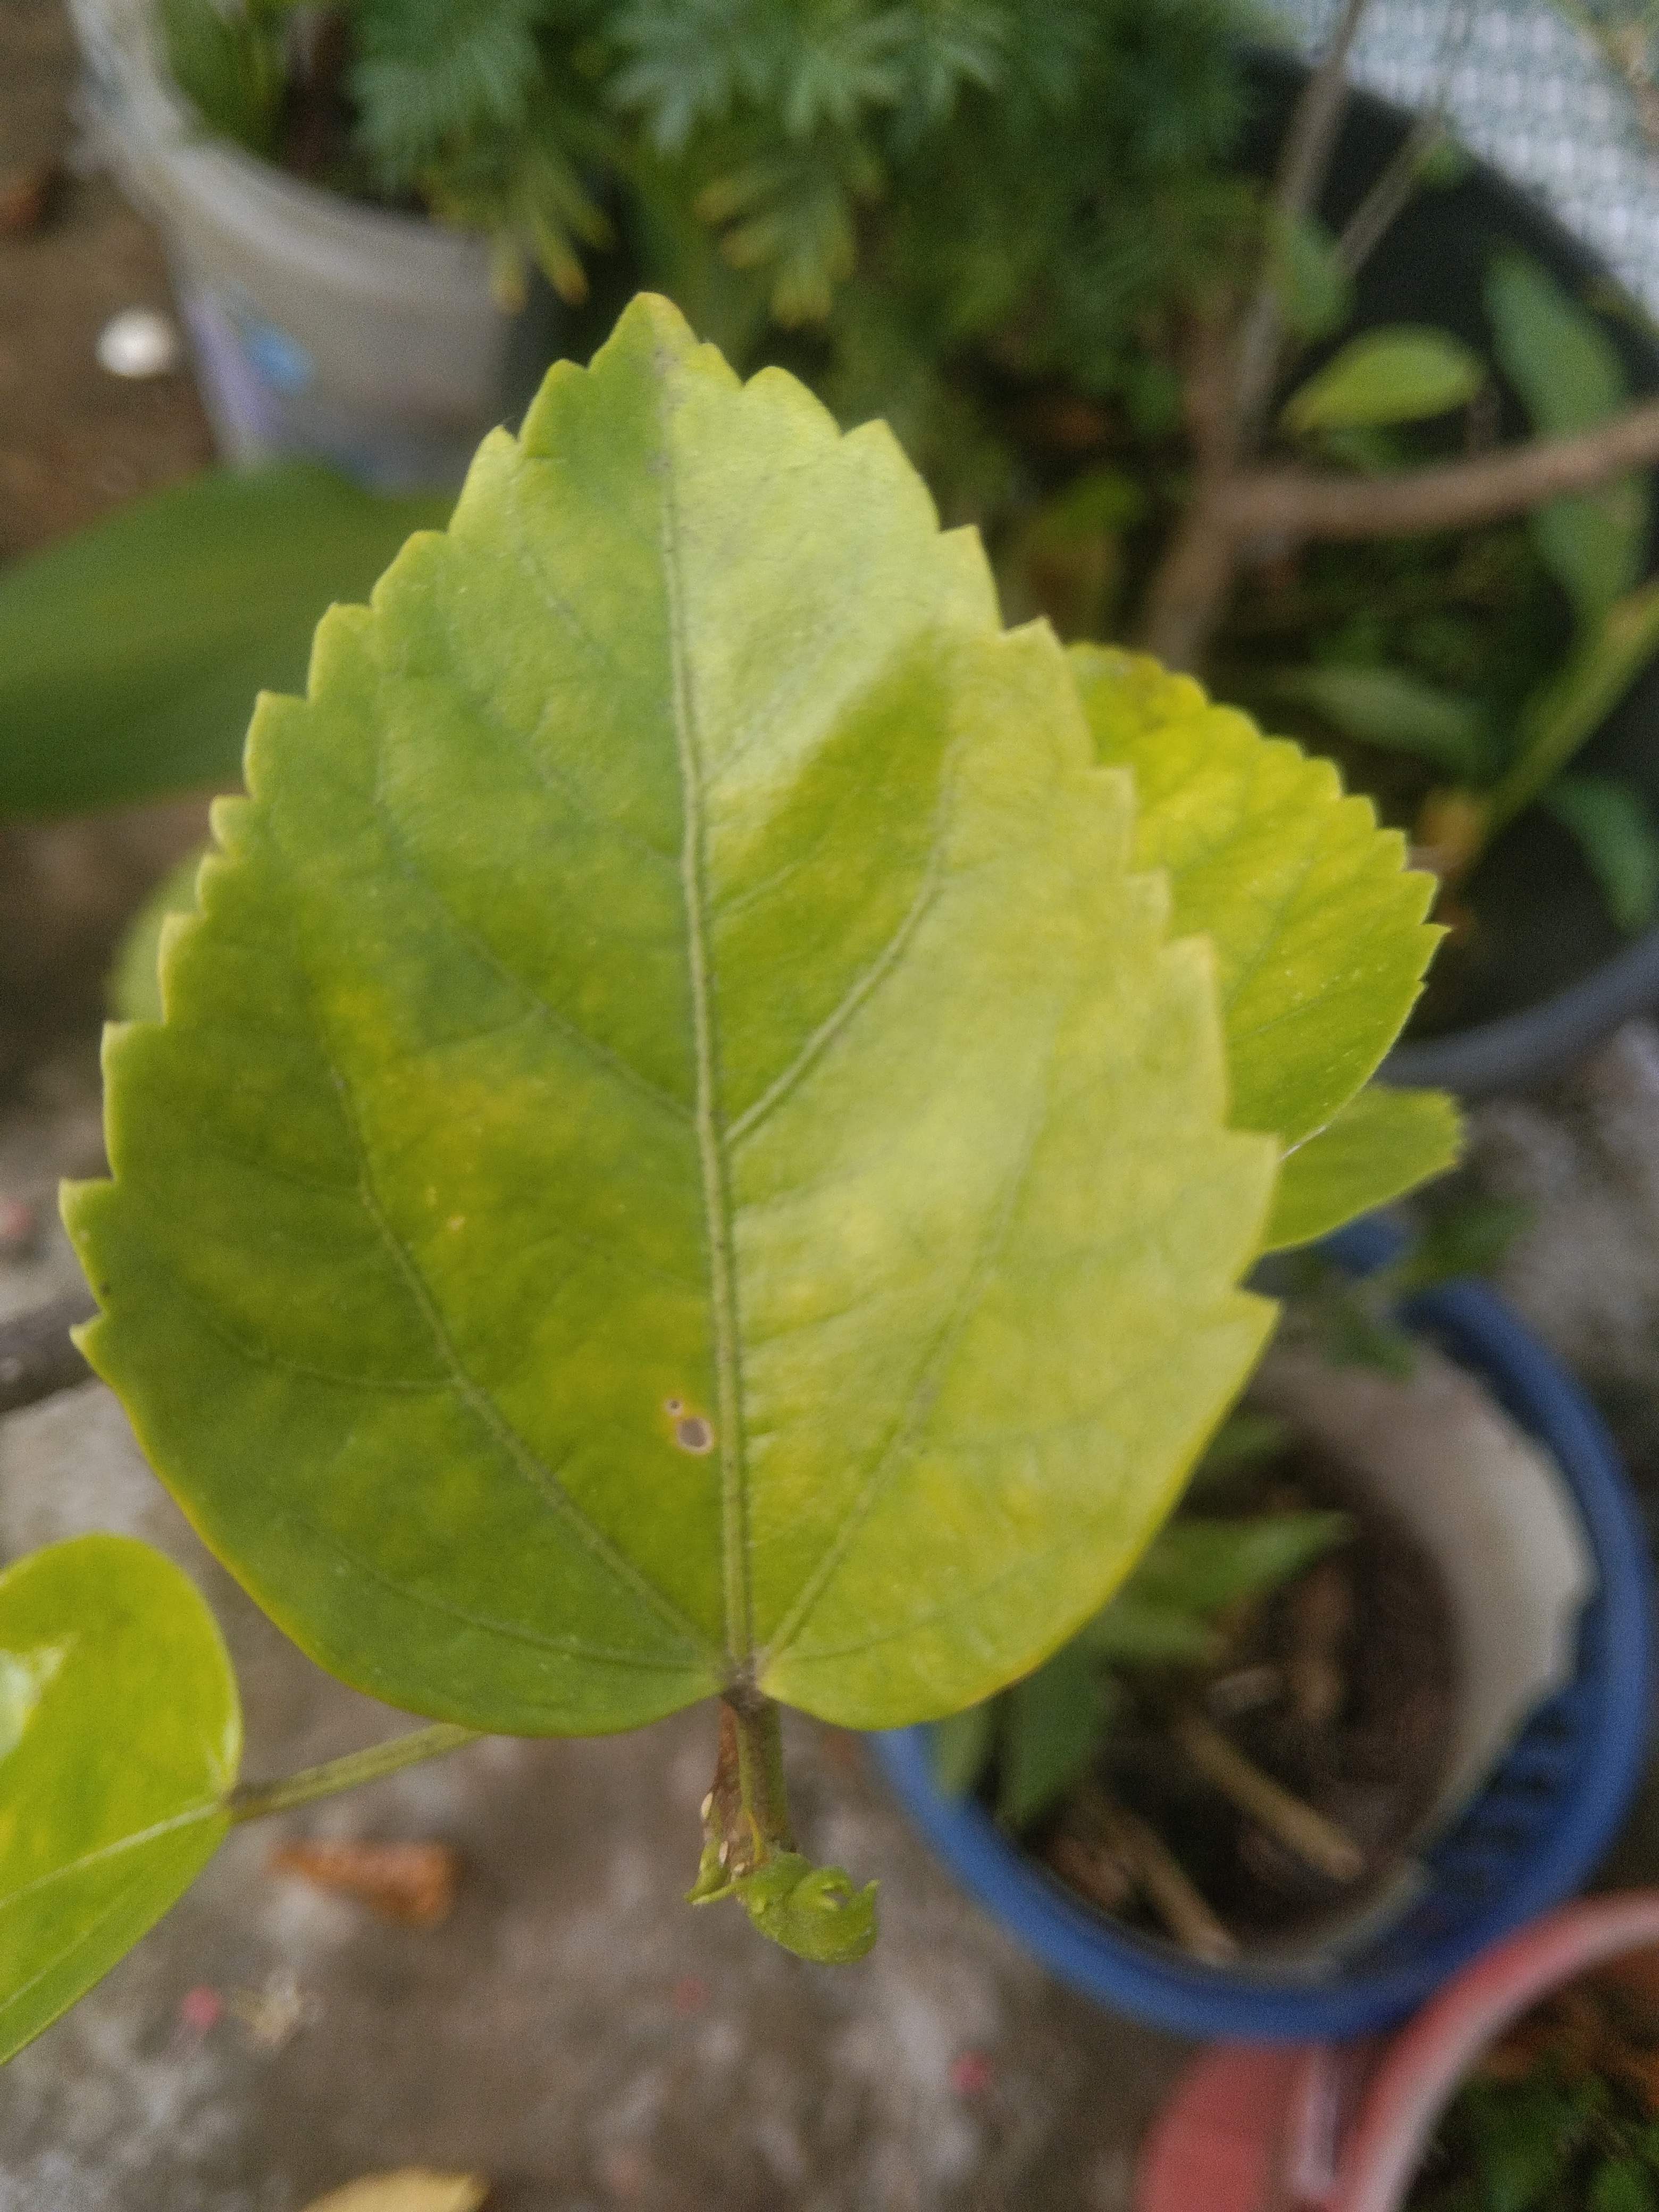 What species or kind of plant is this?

hibiscus
